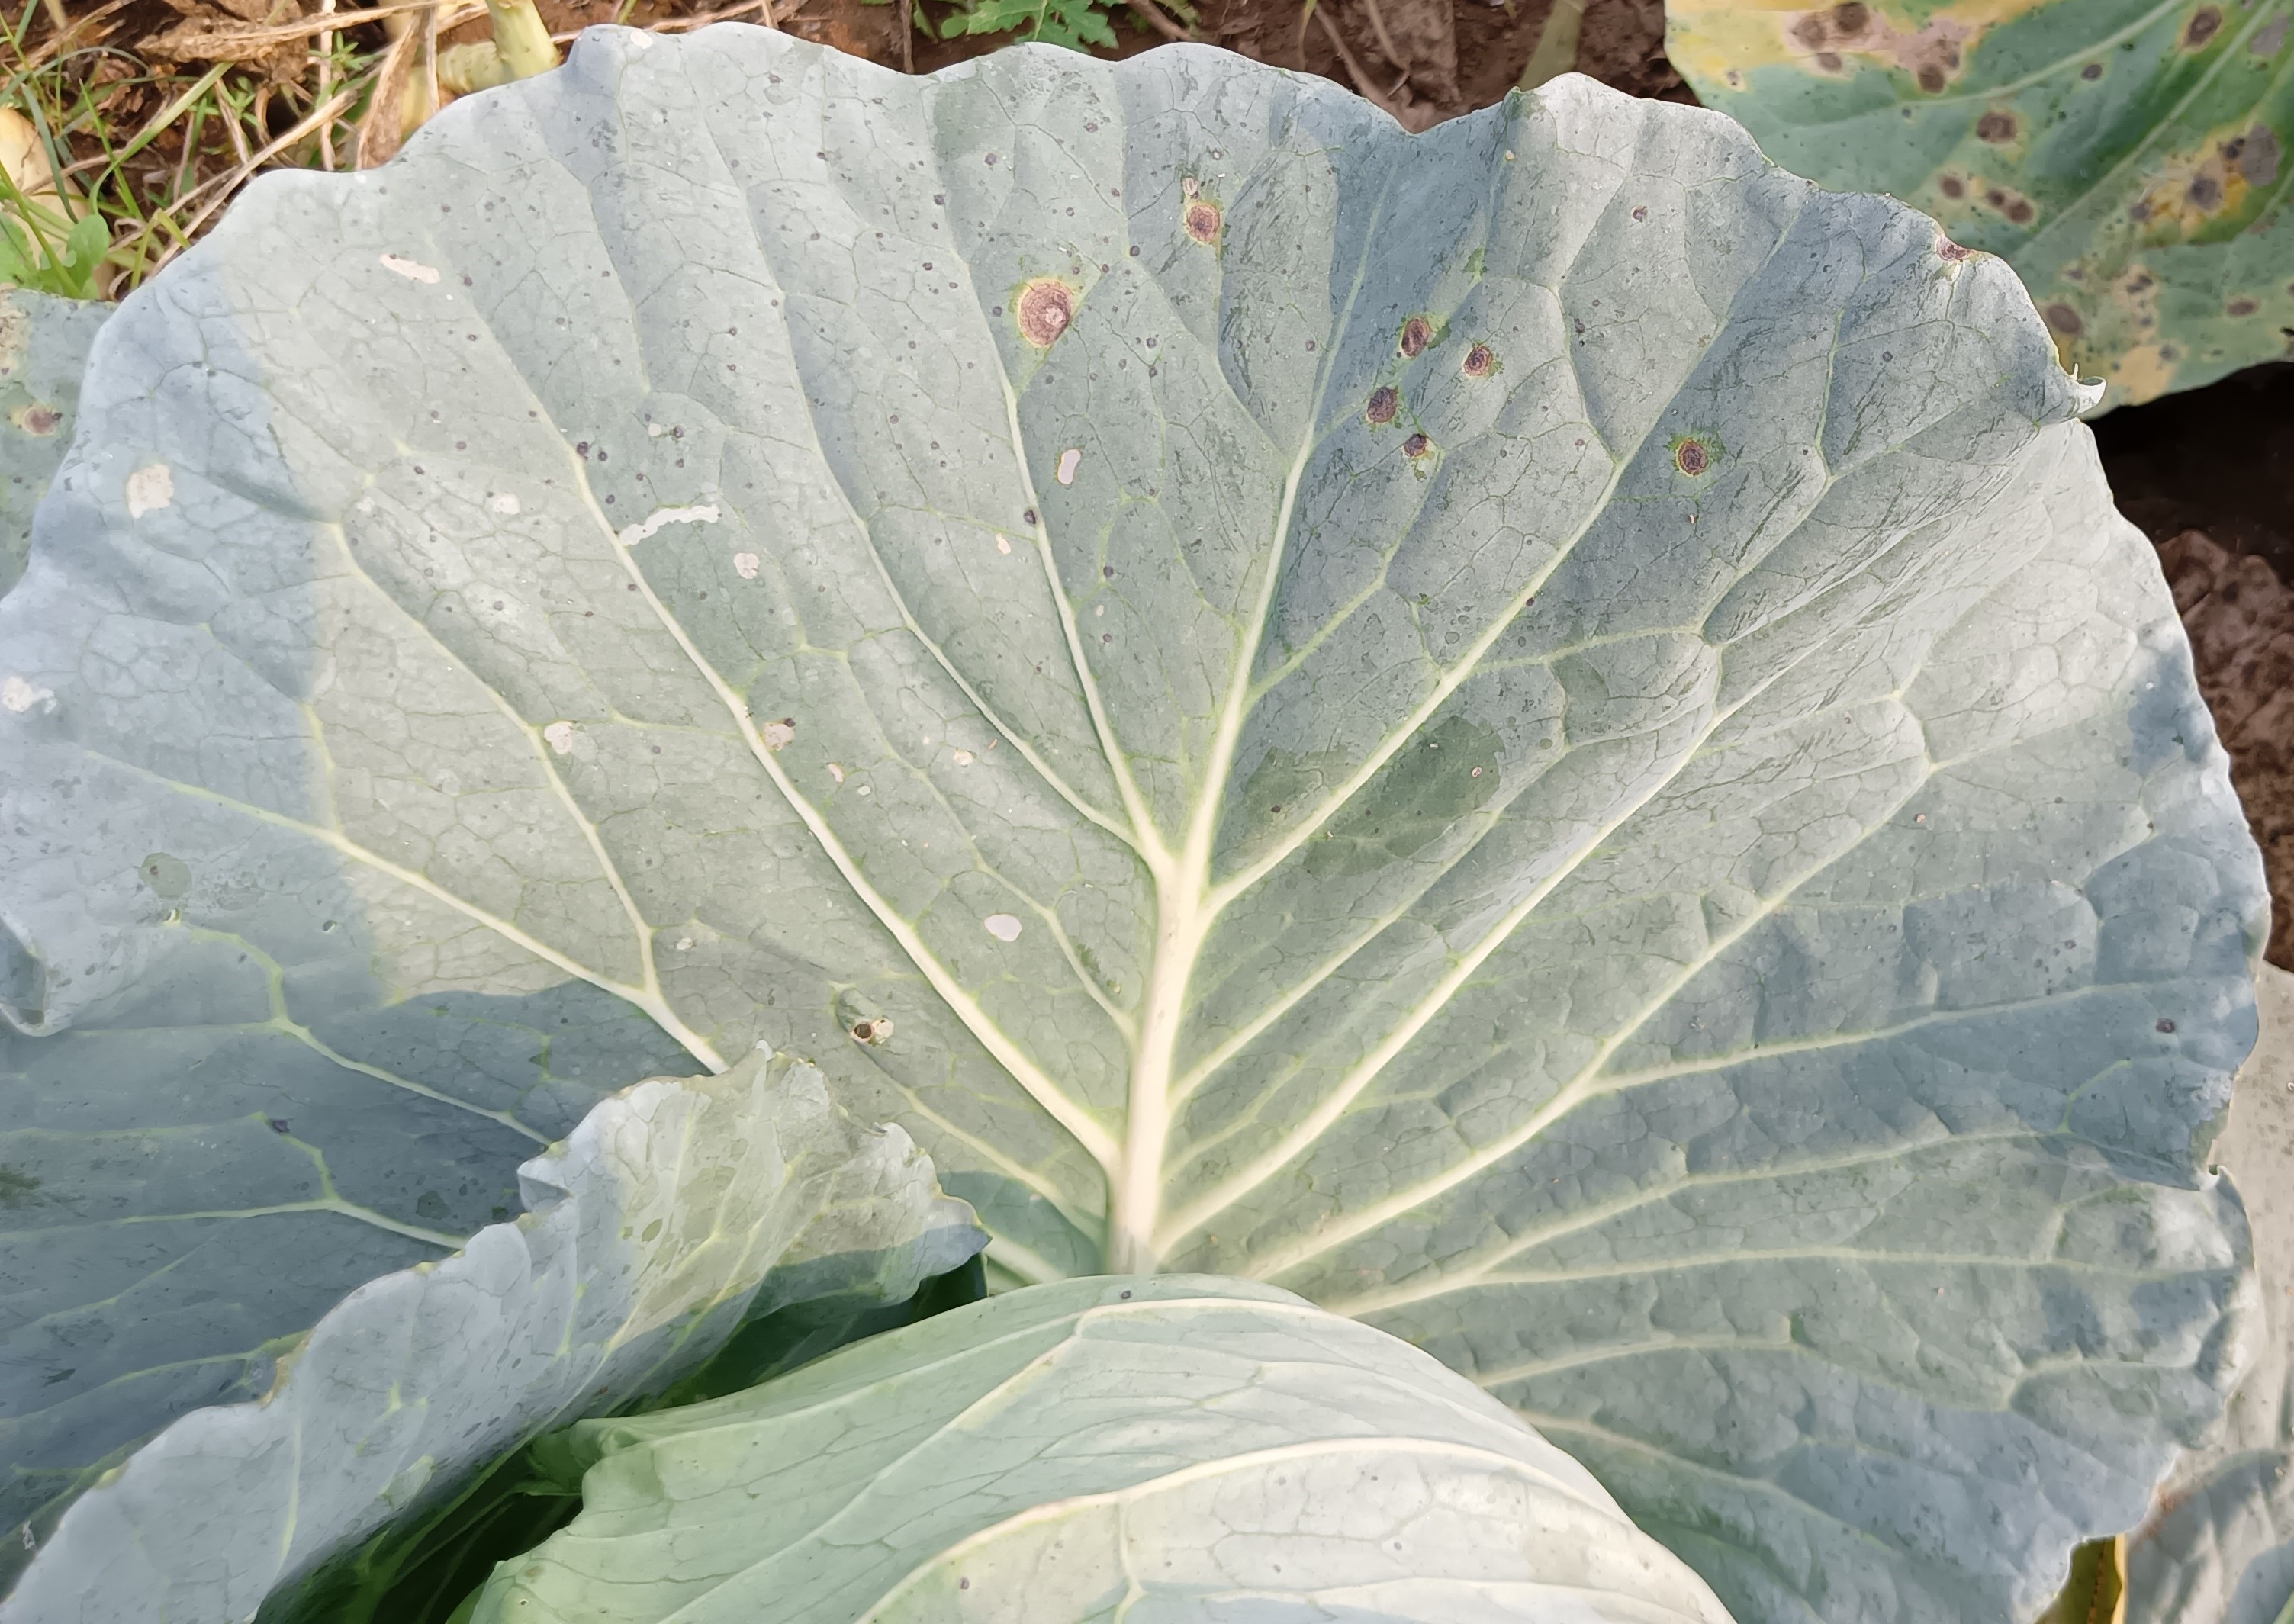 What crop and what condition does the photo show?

cabbage, alternaria
